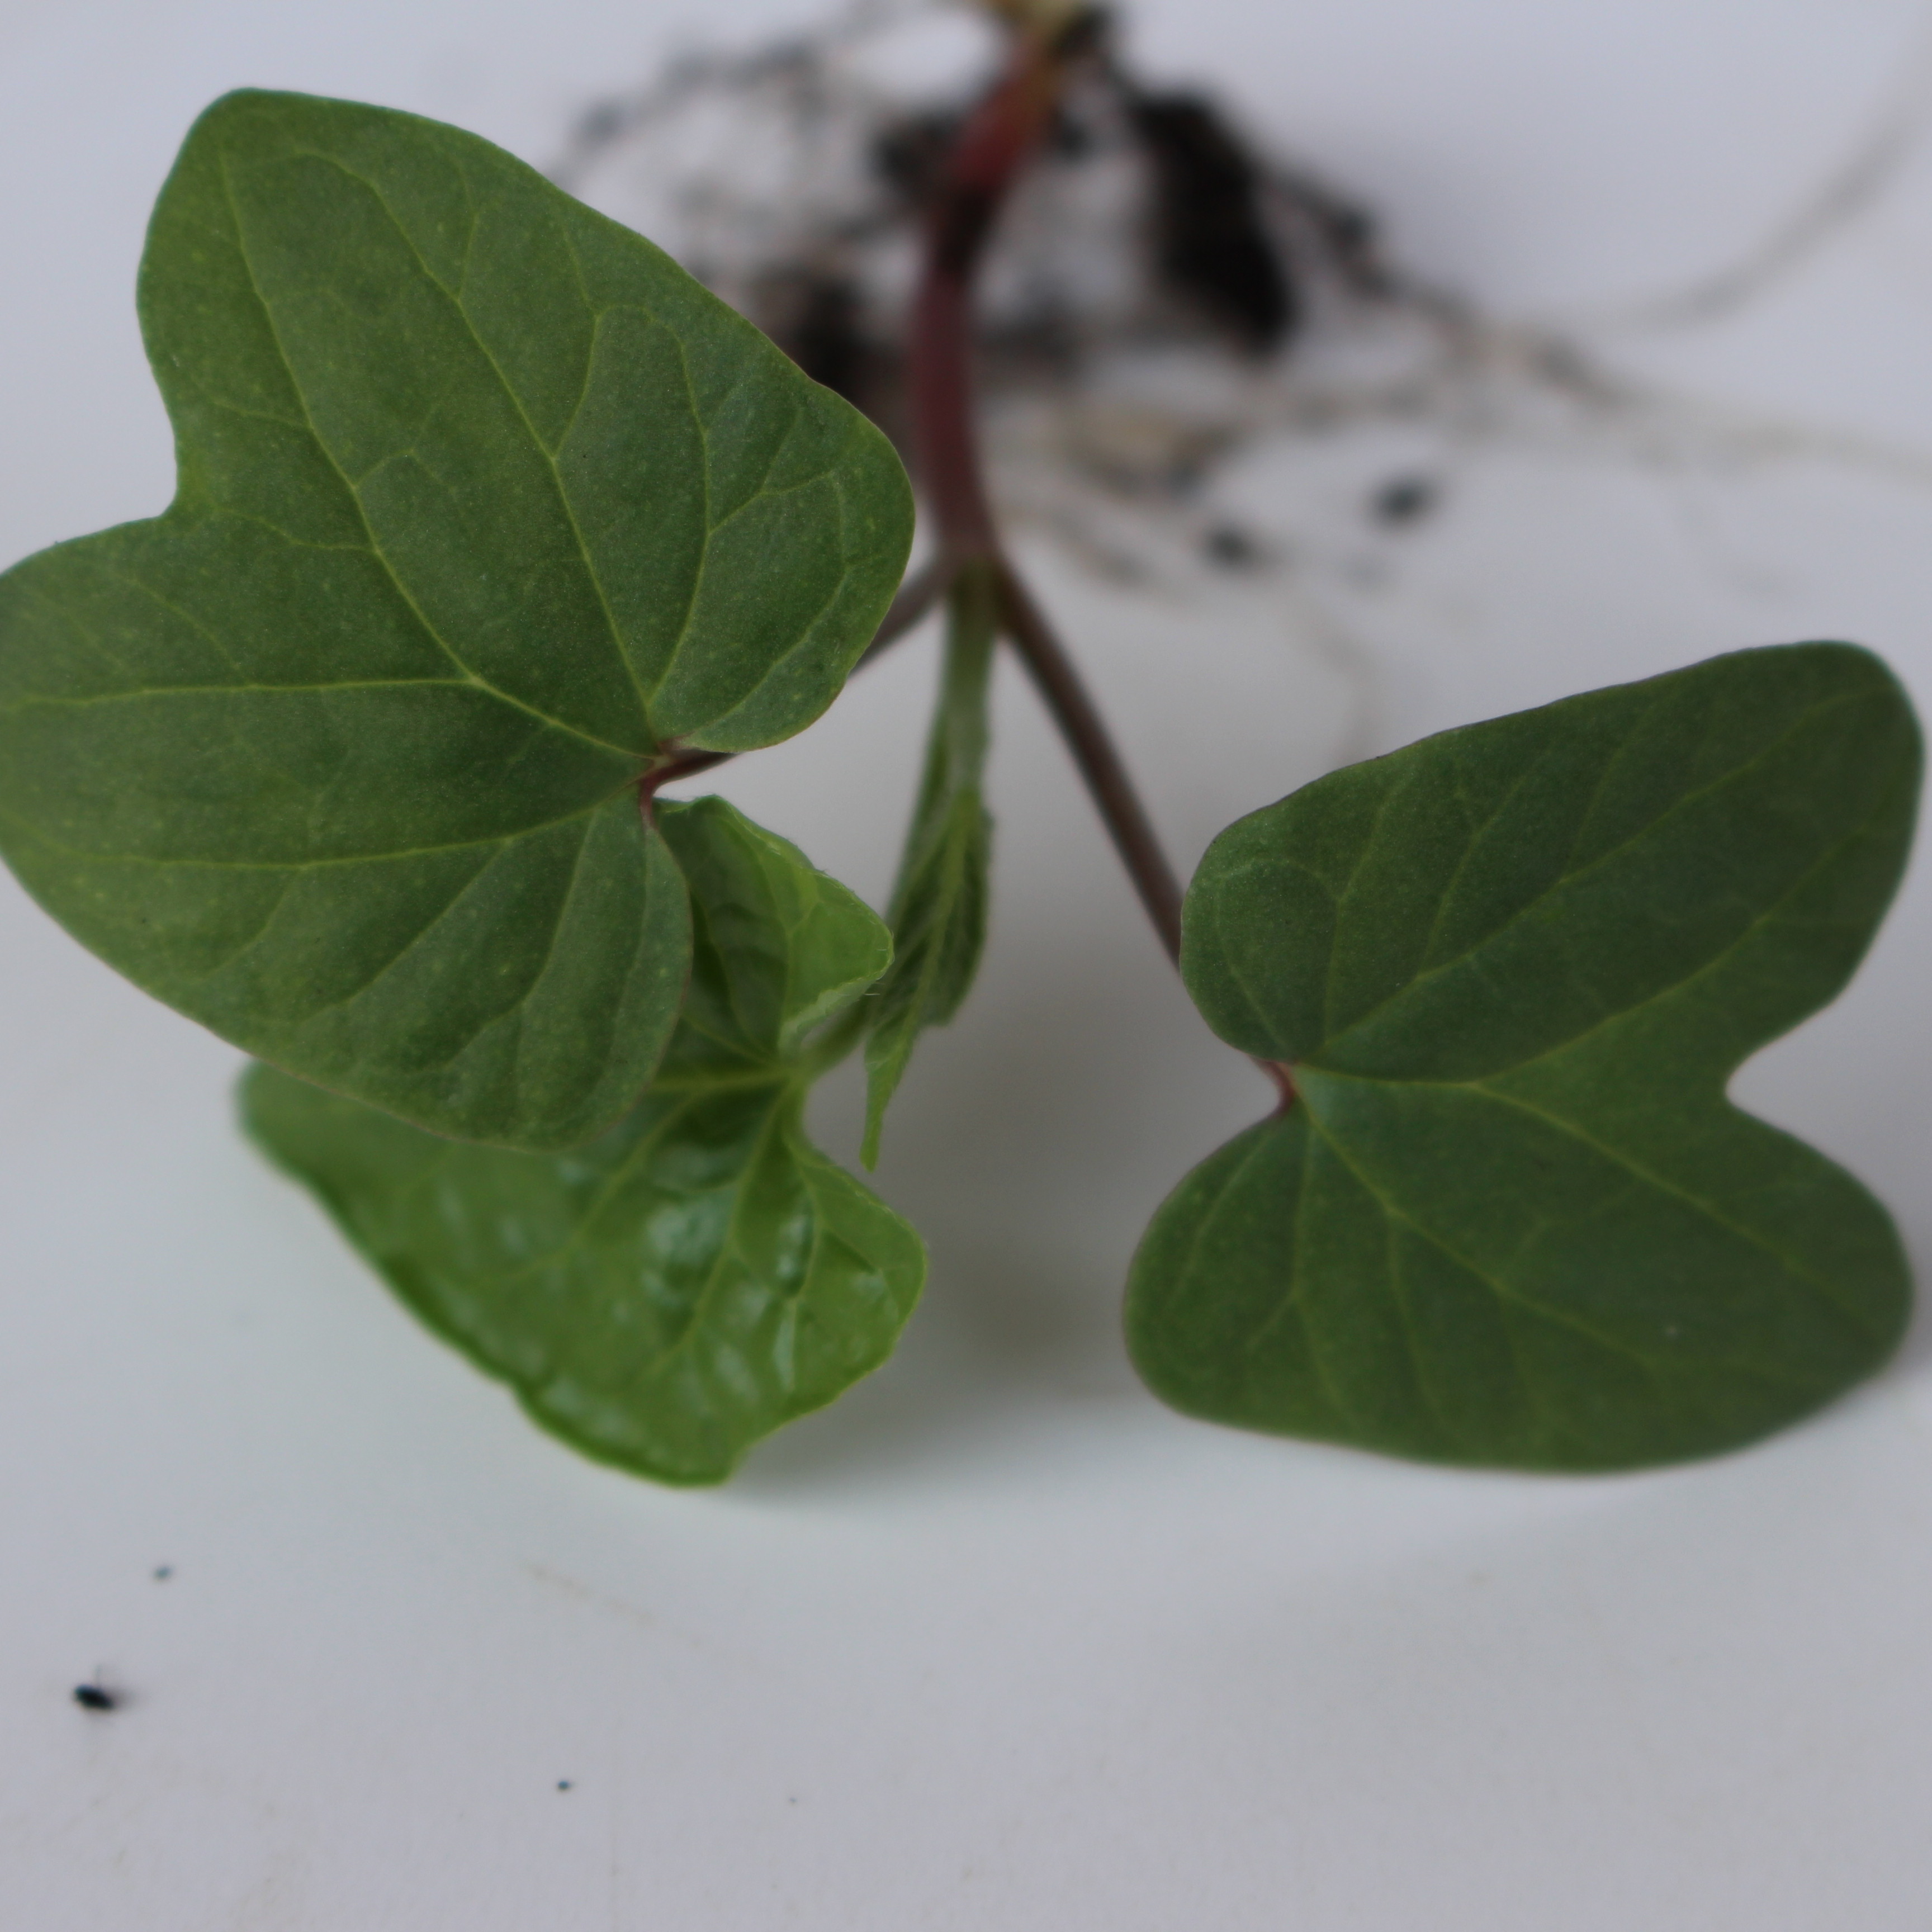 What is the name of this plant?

Convolvulus arvensis
